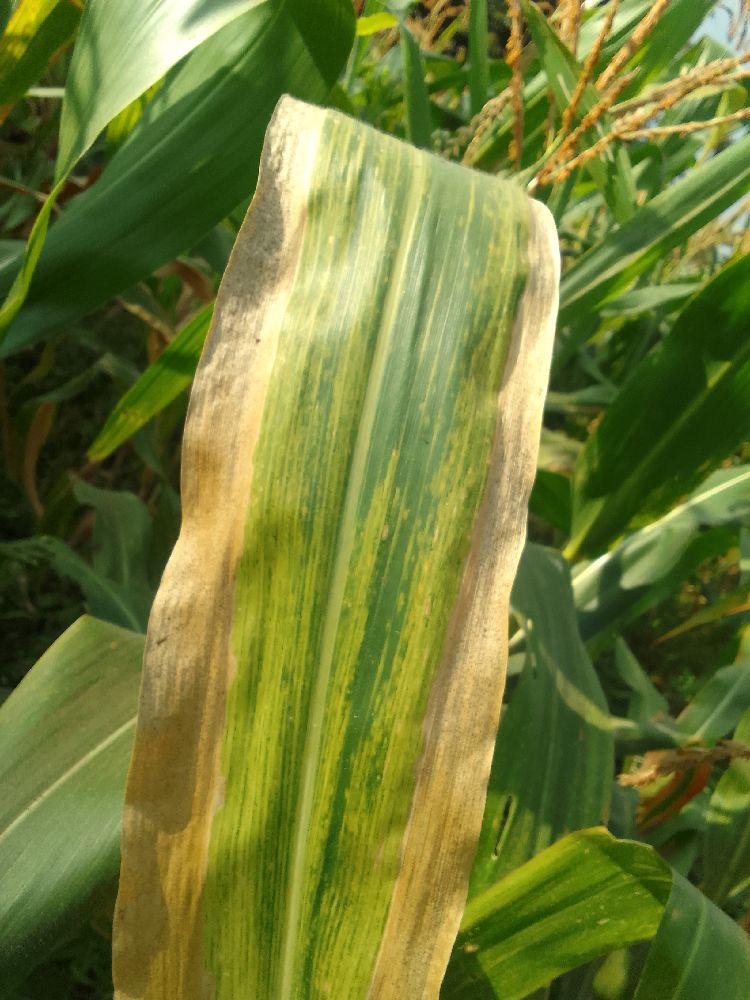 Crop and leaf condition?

maize, maize lethal necrosis
